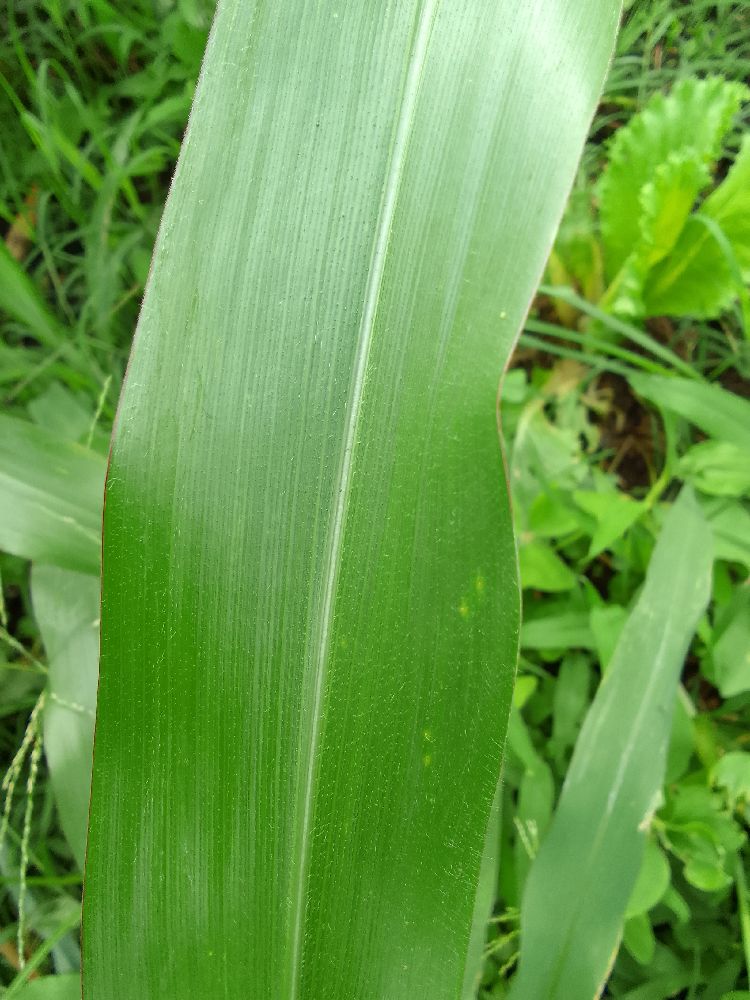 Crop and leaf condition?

maize, healthy
